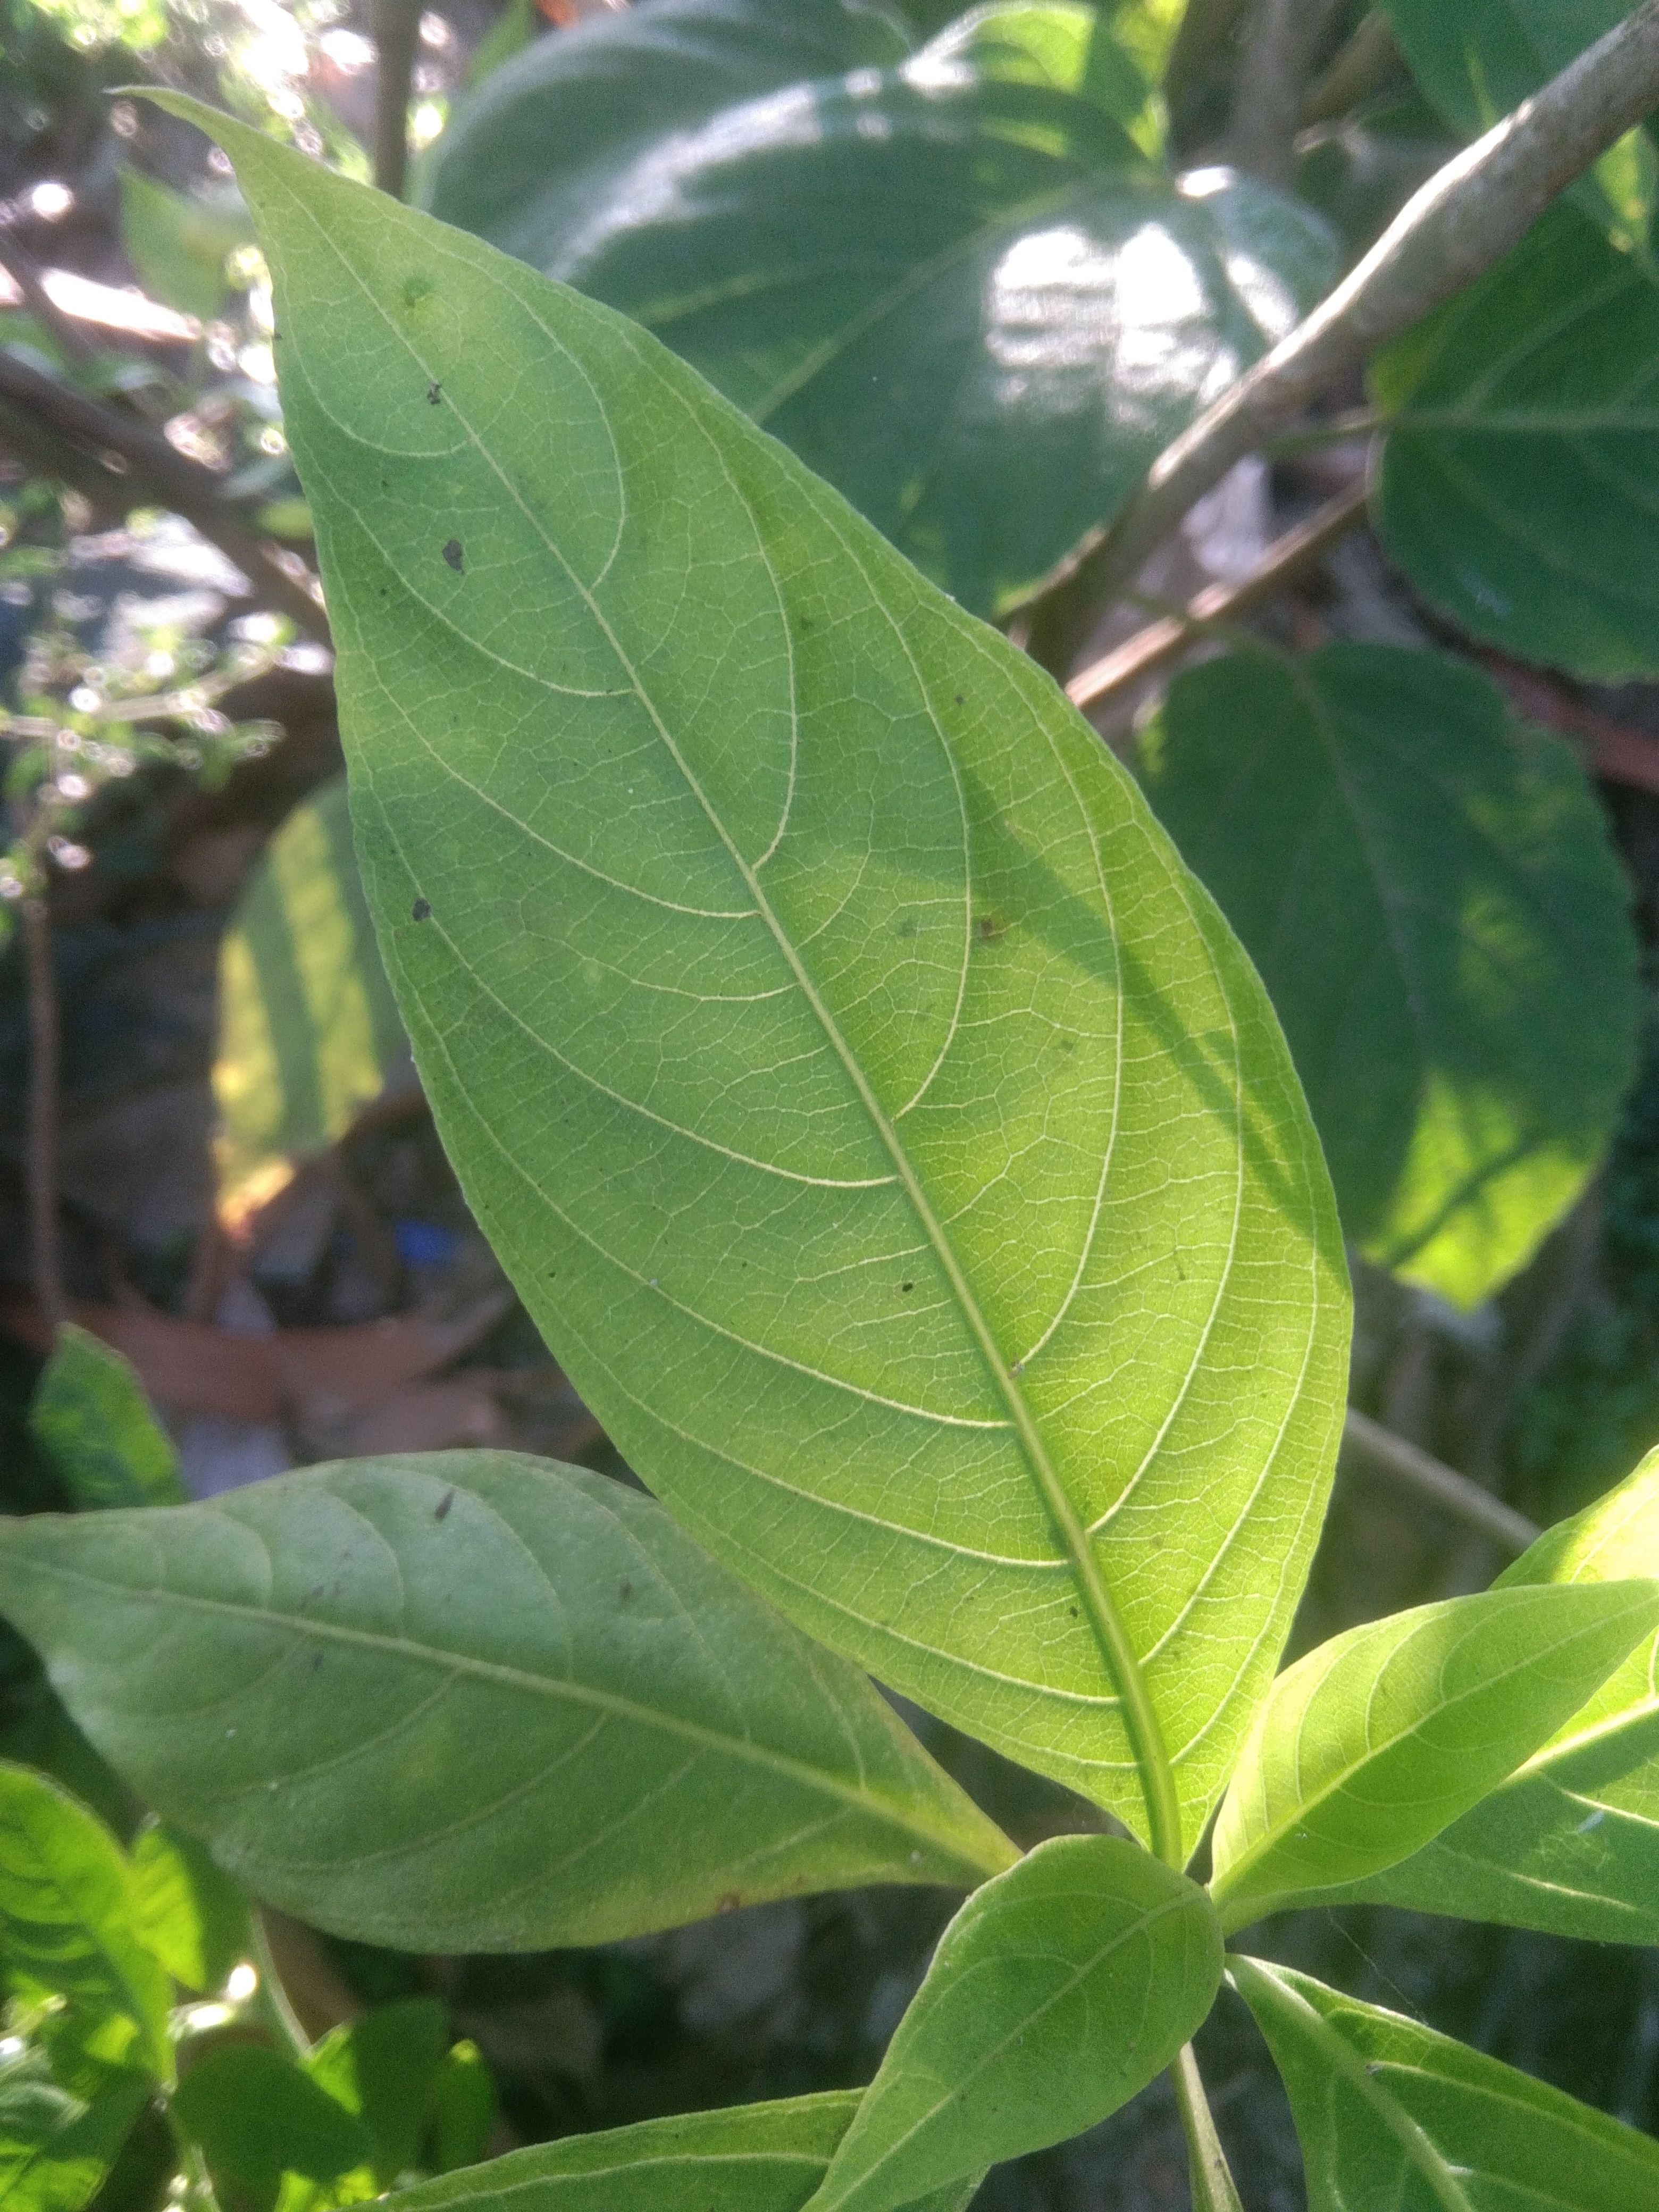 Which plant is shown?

vasaka
